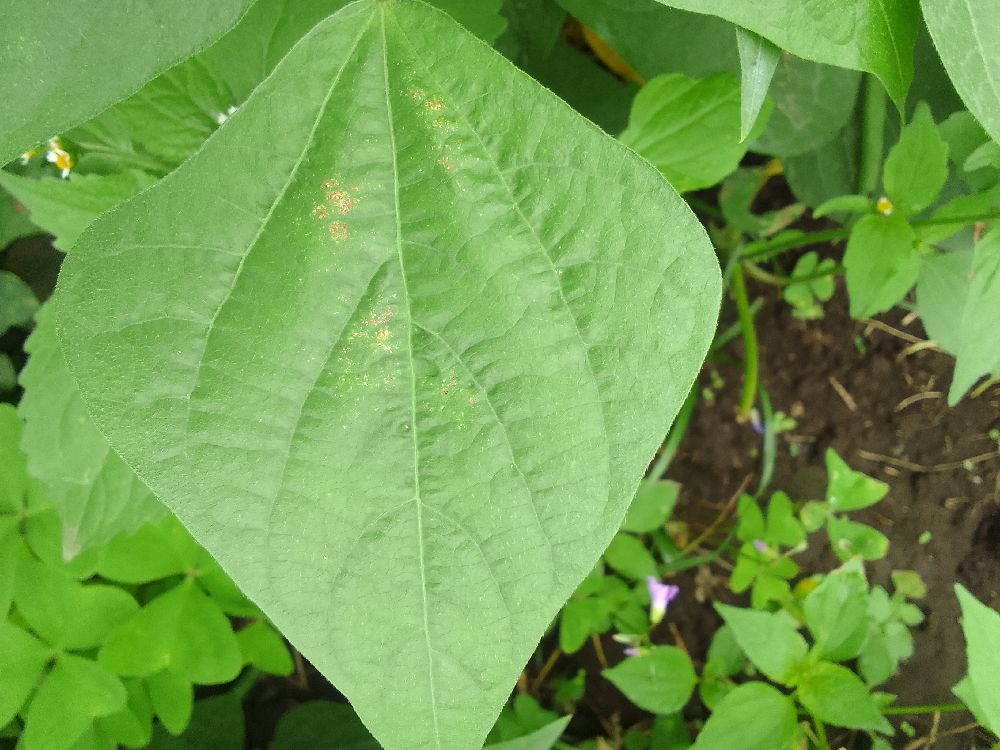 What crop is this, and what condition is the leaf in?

common bean, healthy
